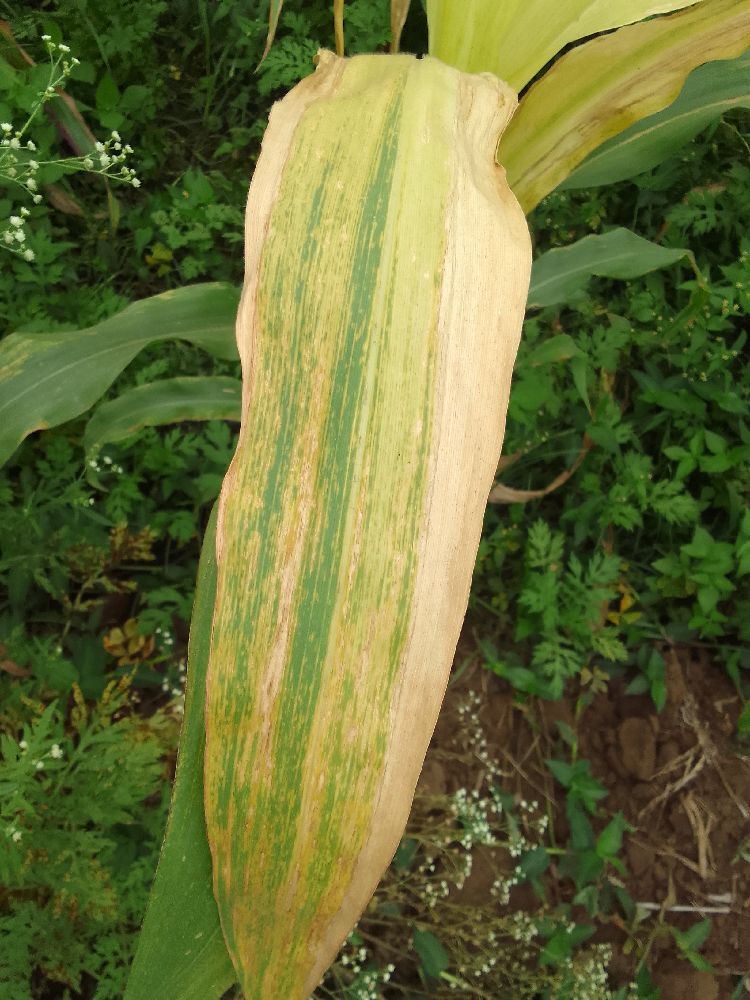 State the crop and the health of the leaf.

maize, maize lethal necrosis
